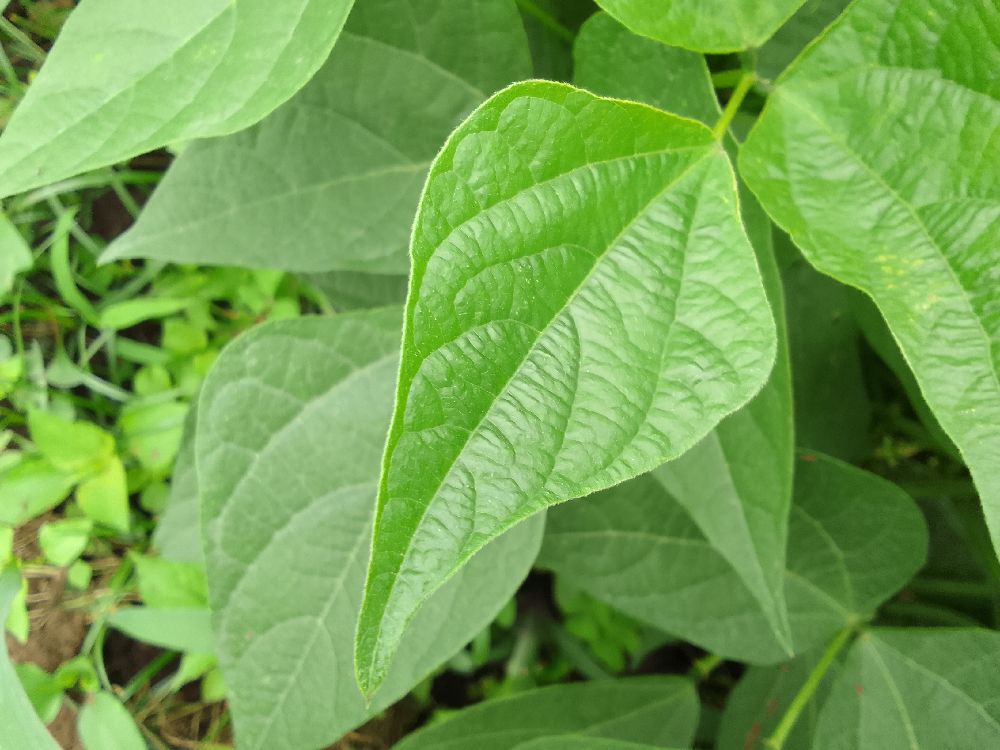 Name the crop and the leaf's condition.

common bean, healthy
